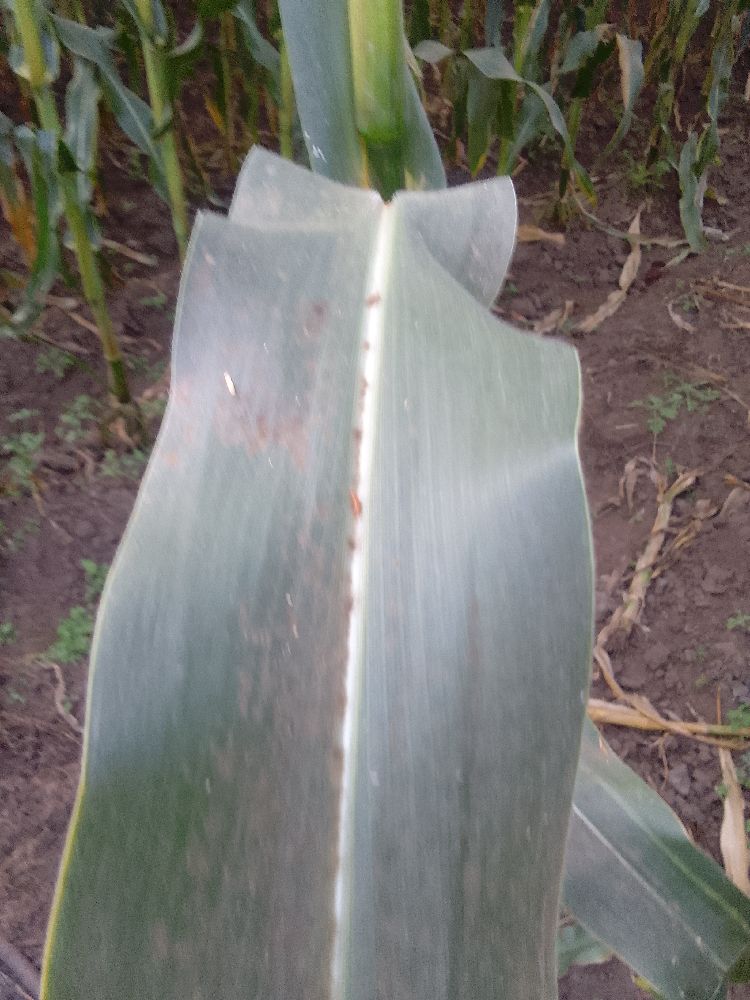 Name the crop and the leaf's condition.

maize, healthy
